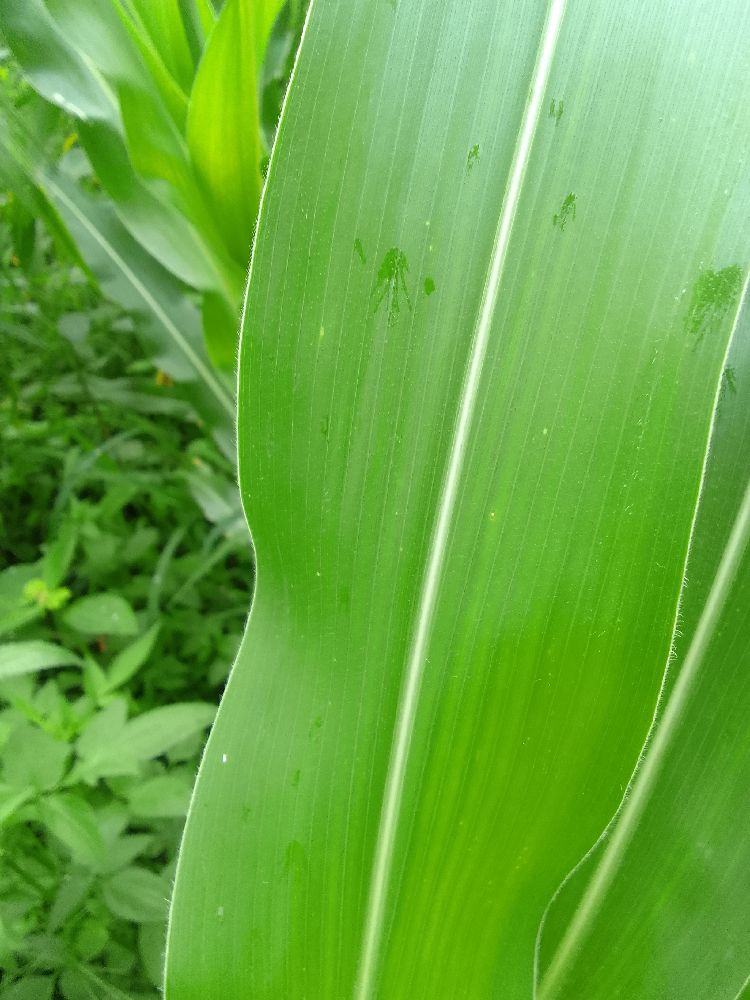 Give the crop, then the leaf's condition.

maize, healthy
